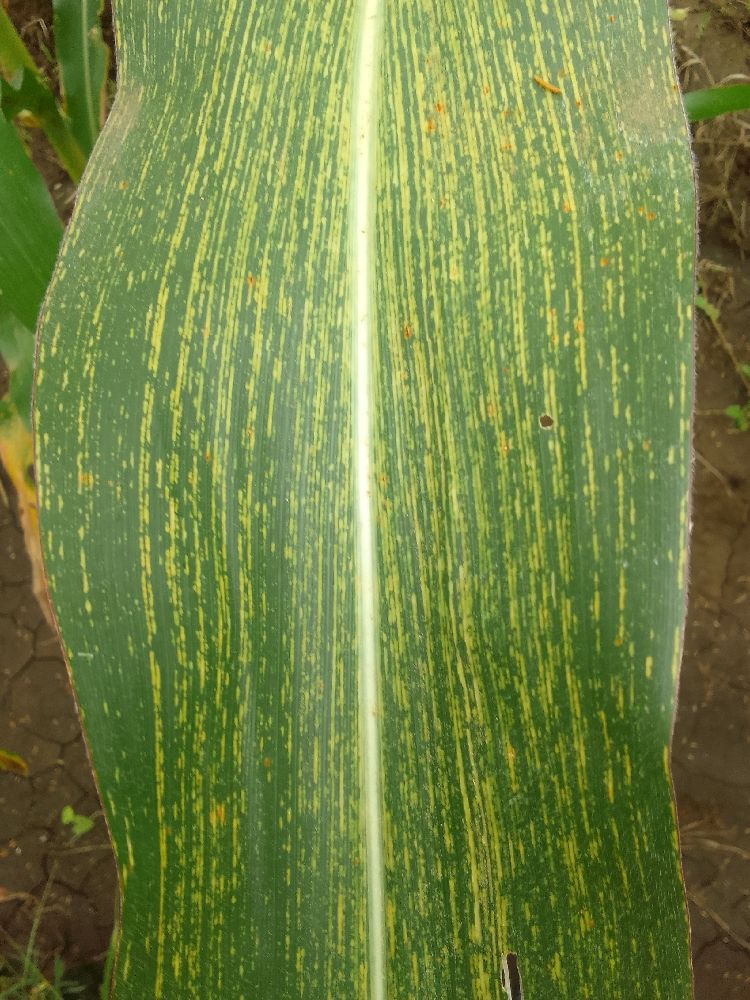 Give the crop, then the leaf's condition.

maize, maize streak virus
